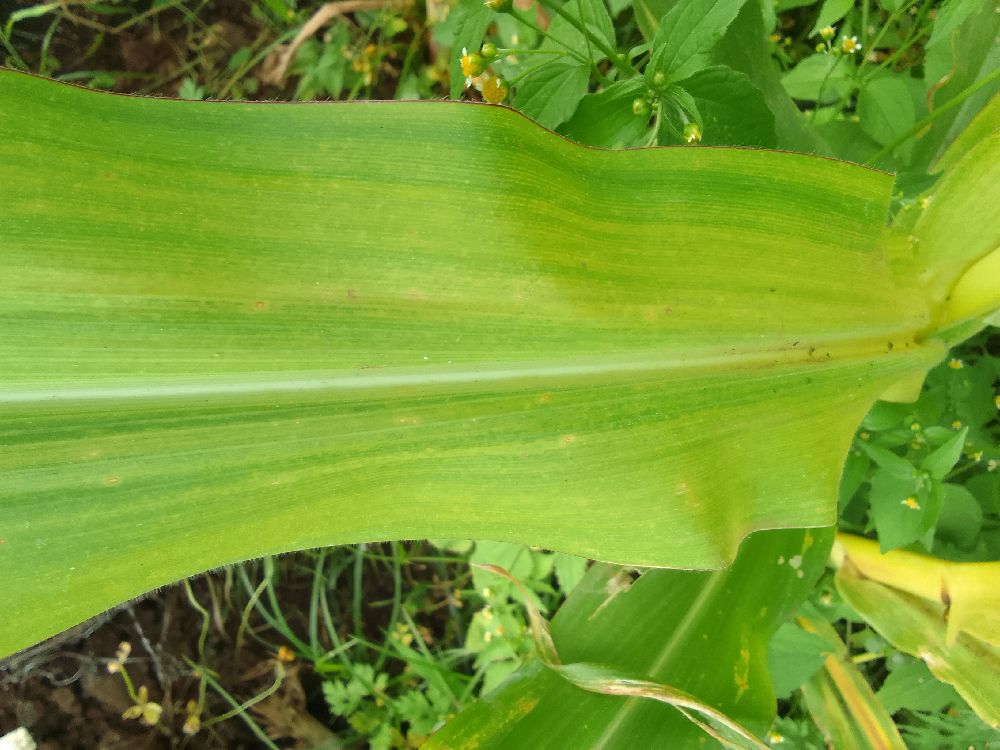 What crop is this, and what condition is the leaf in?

maize, maize lethal necrosis
